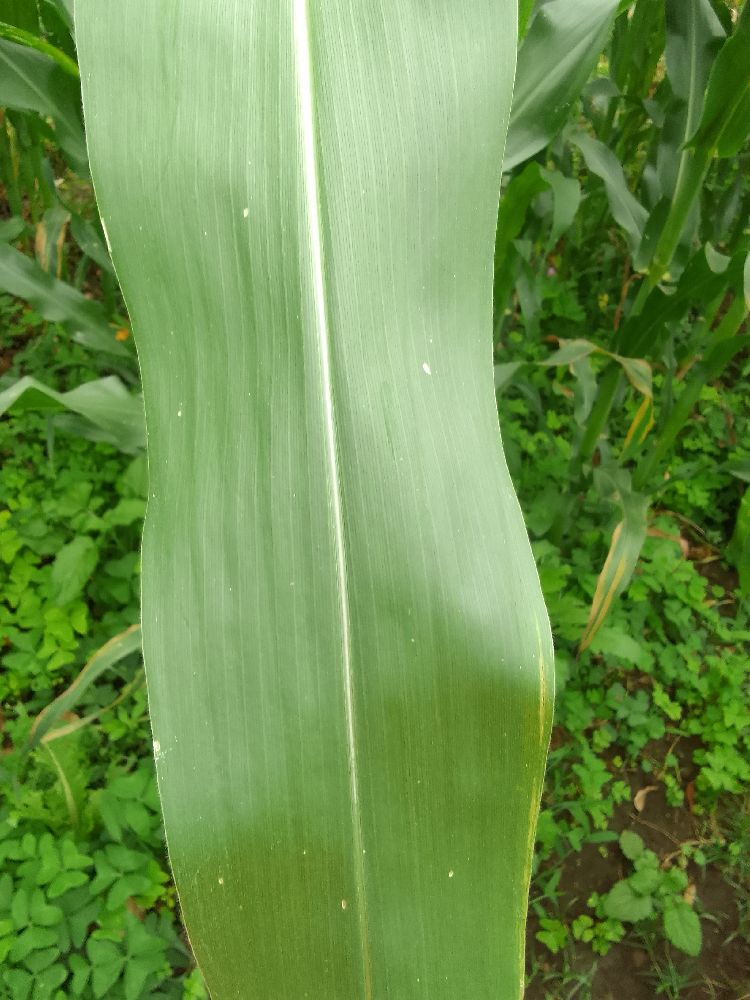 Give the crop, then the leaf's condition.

maize, healthy
